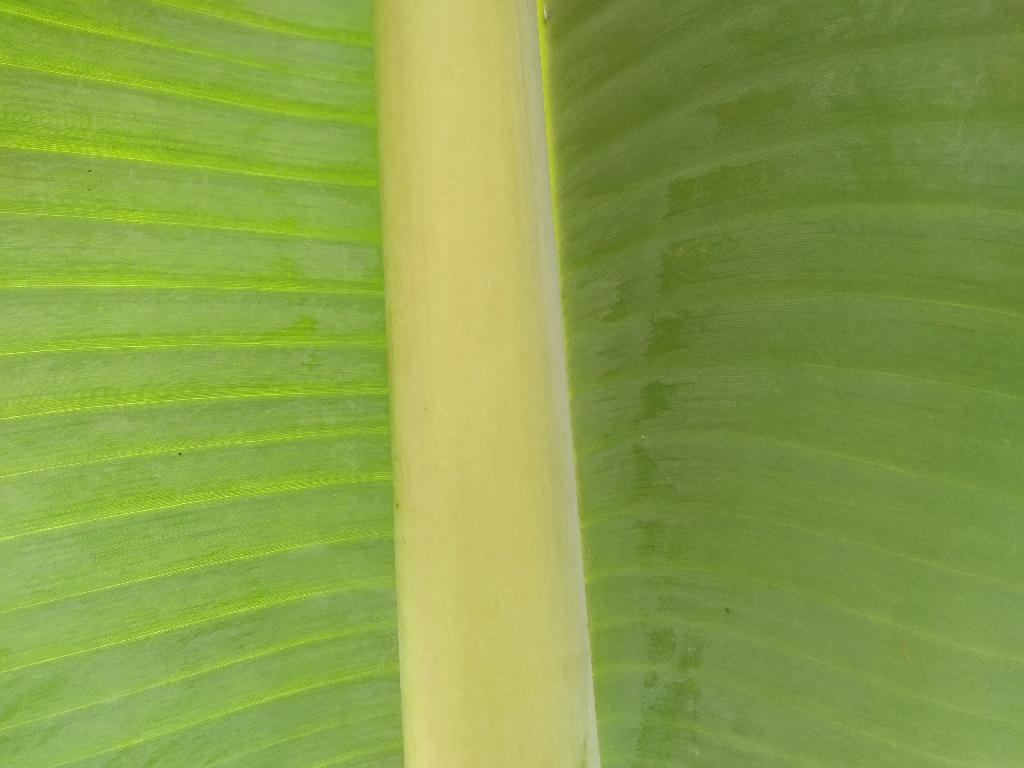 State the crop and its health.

banana, healthy
